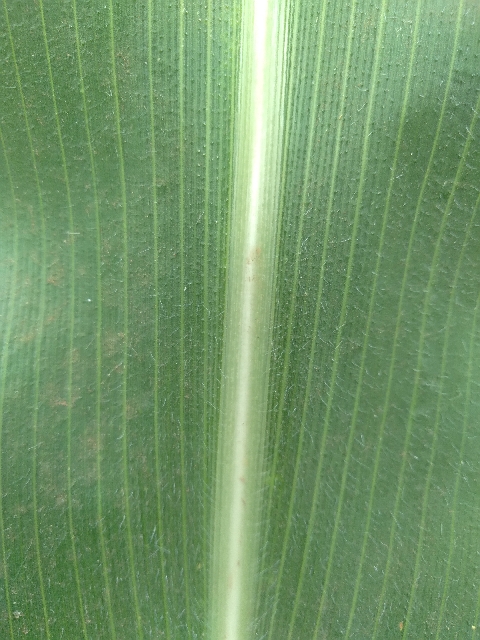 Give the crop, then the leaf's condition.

maize, healthy
